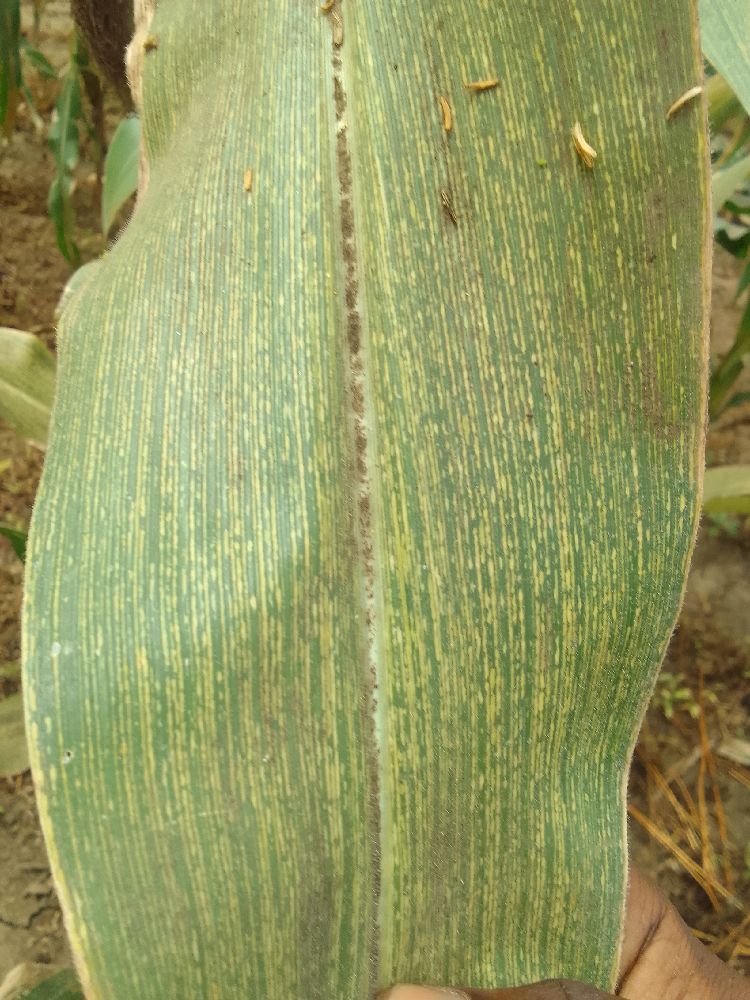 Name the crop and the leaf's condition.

maize, maize streak virus
